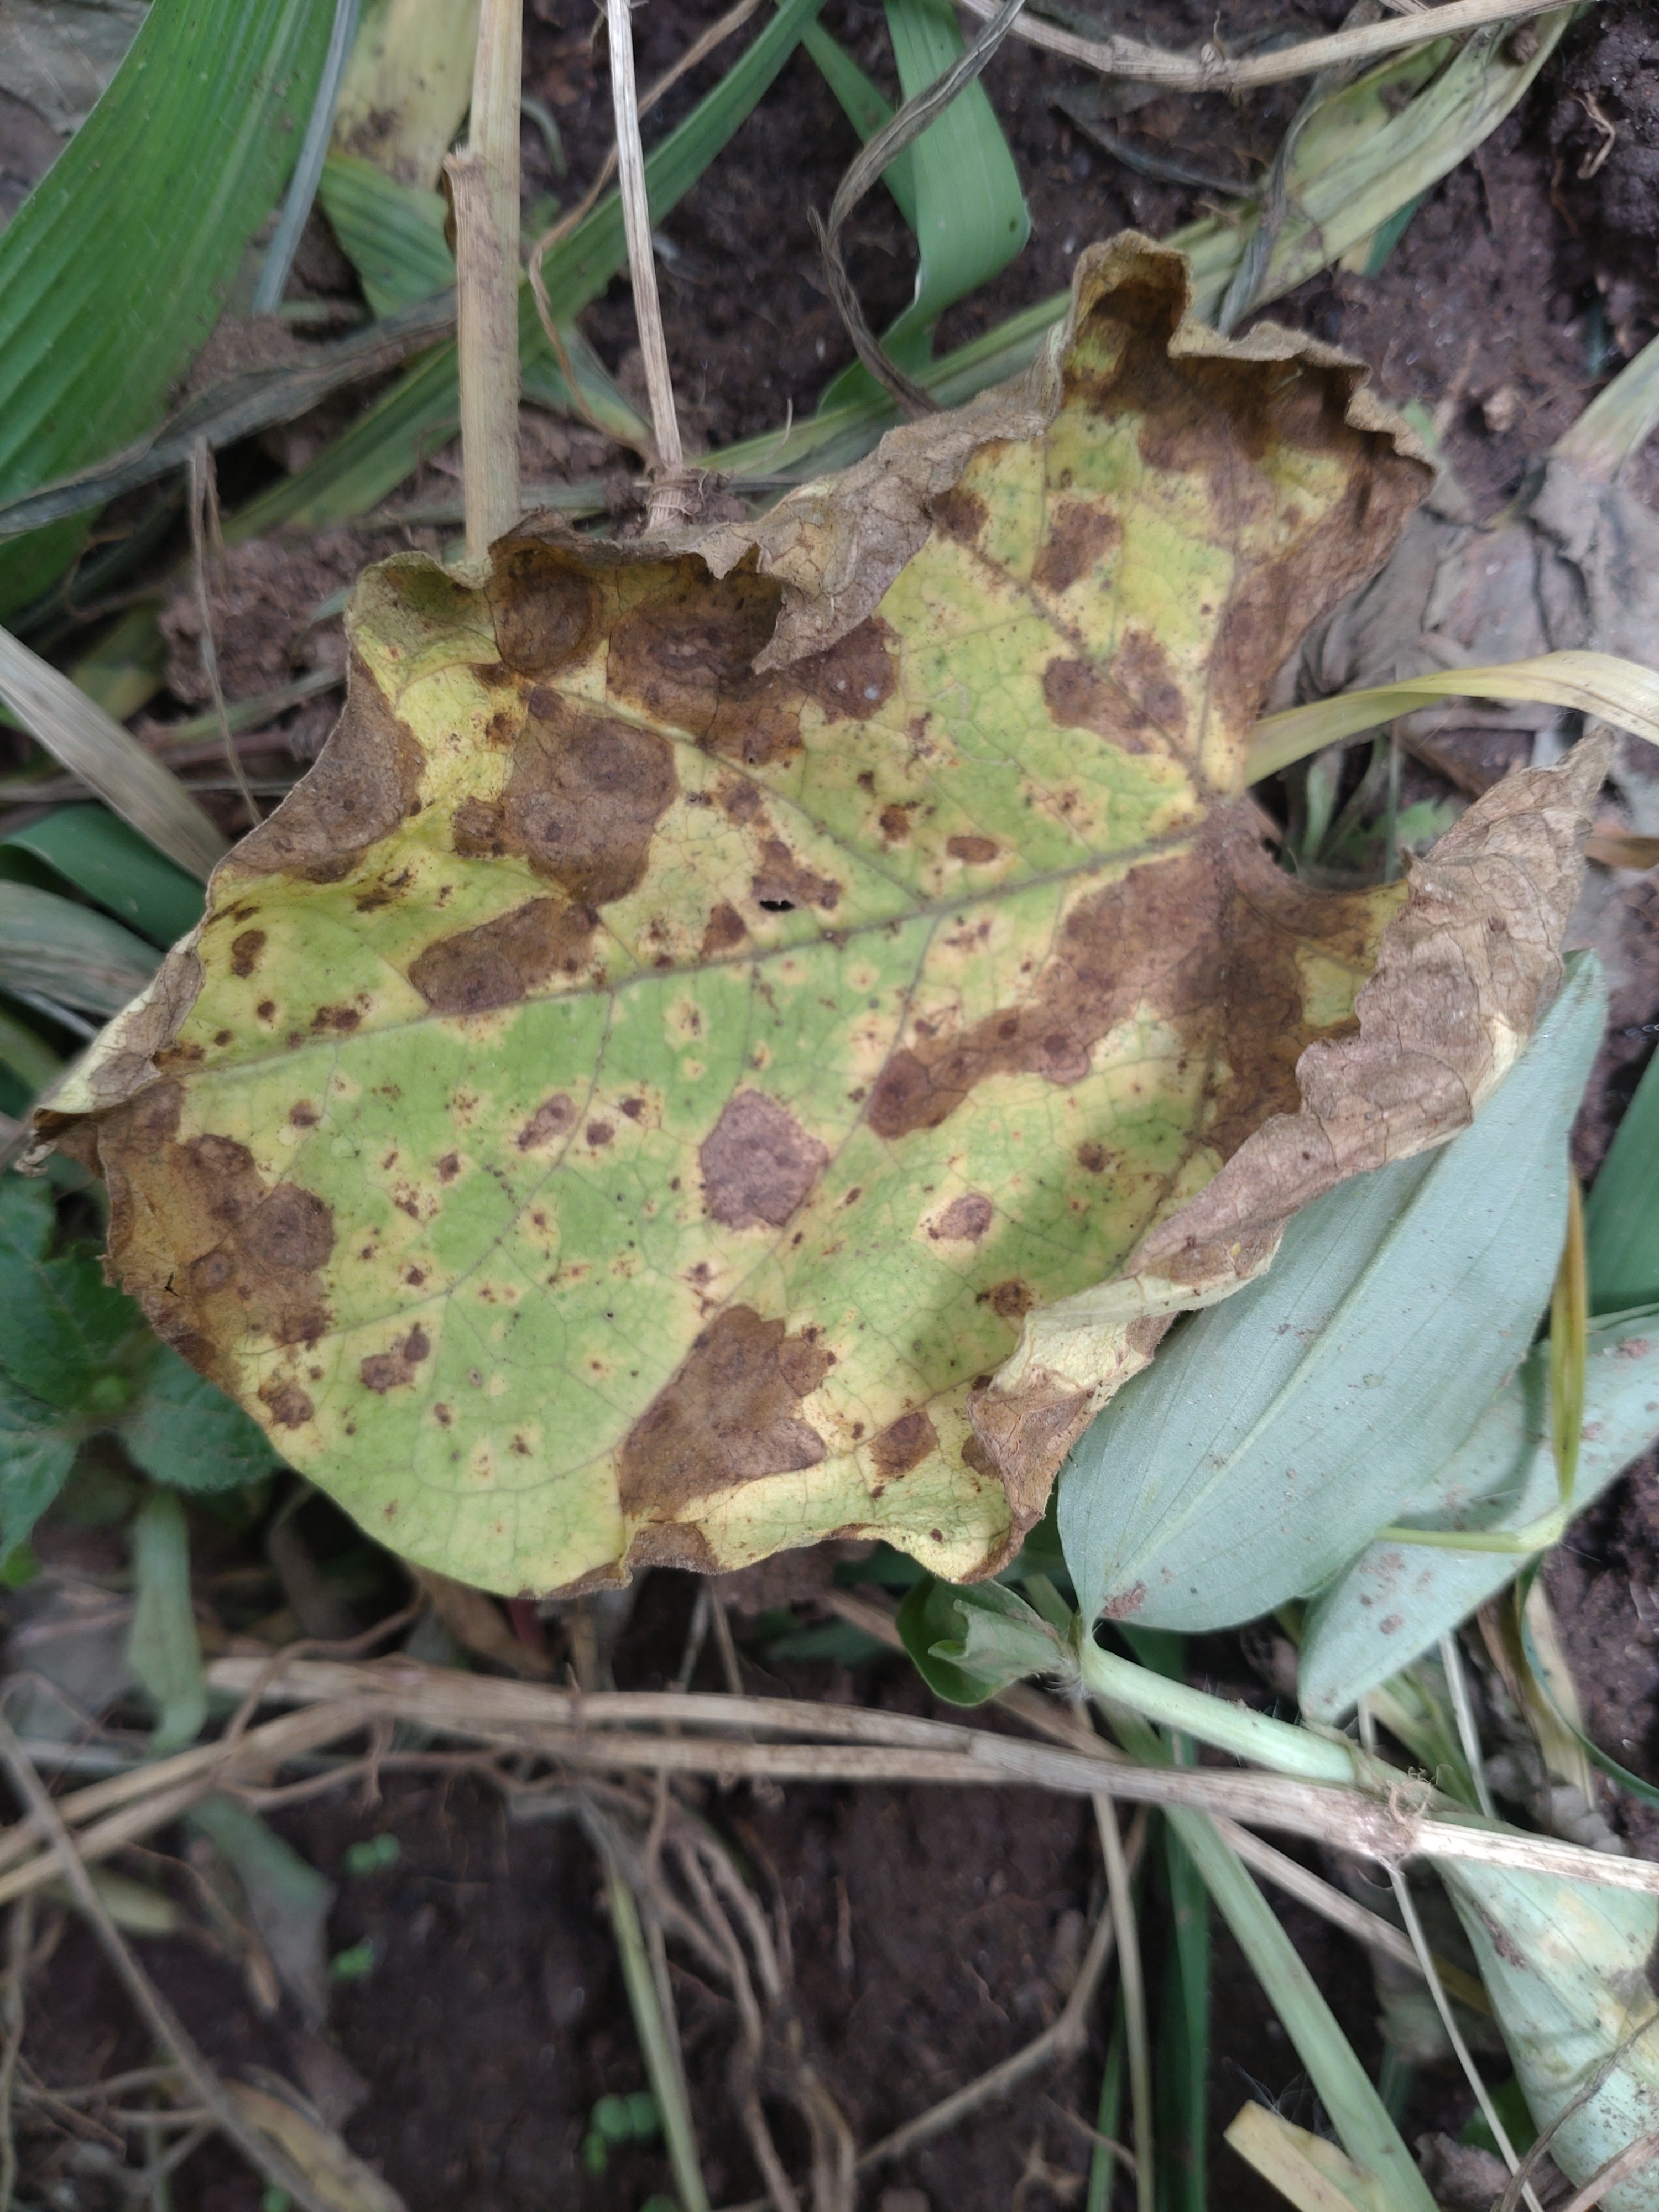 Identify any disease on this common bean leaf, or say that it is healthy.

anthracnose
